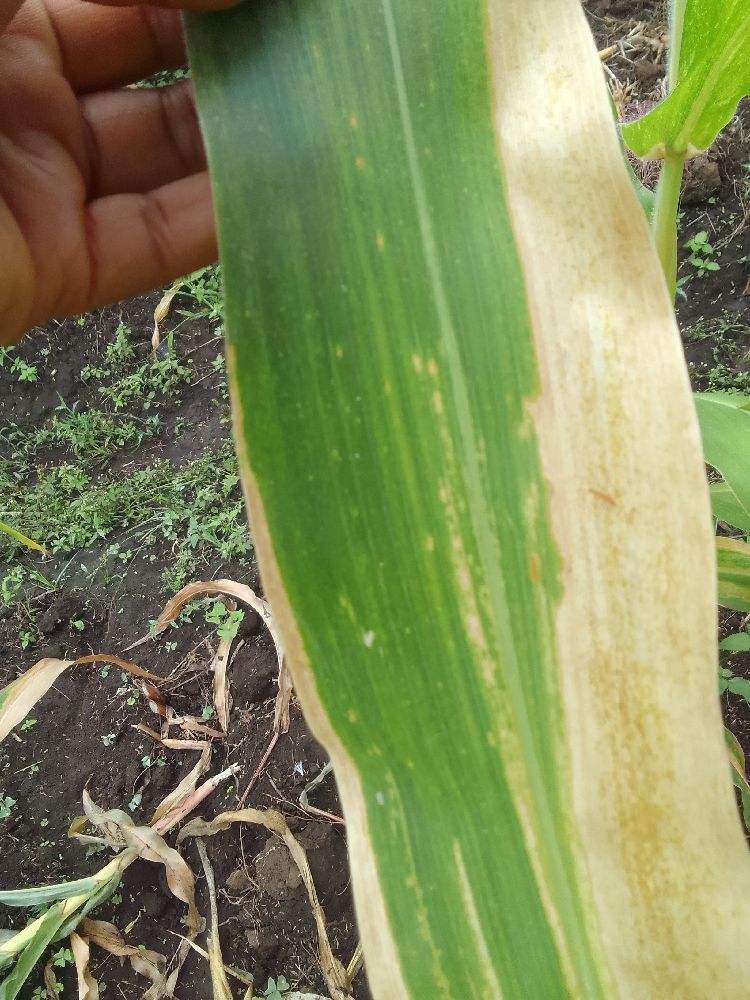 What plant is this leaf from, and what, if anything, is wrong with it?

maize, maize lethal necrosis
